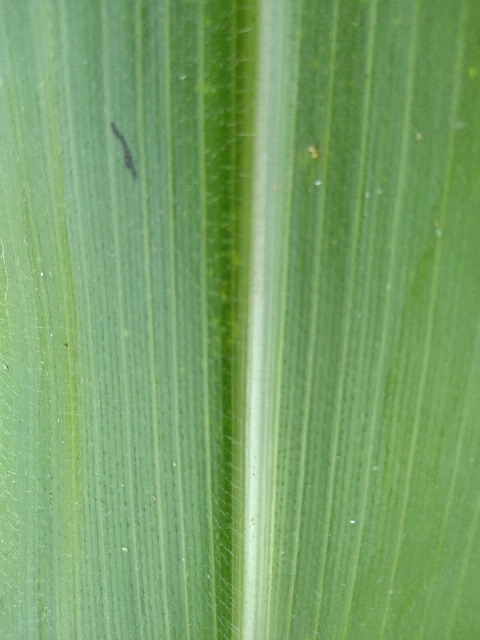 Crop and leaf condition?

maize, healthy
